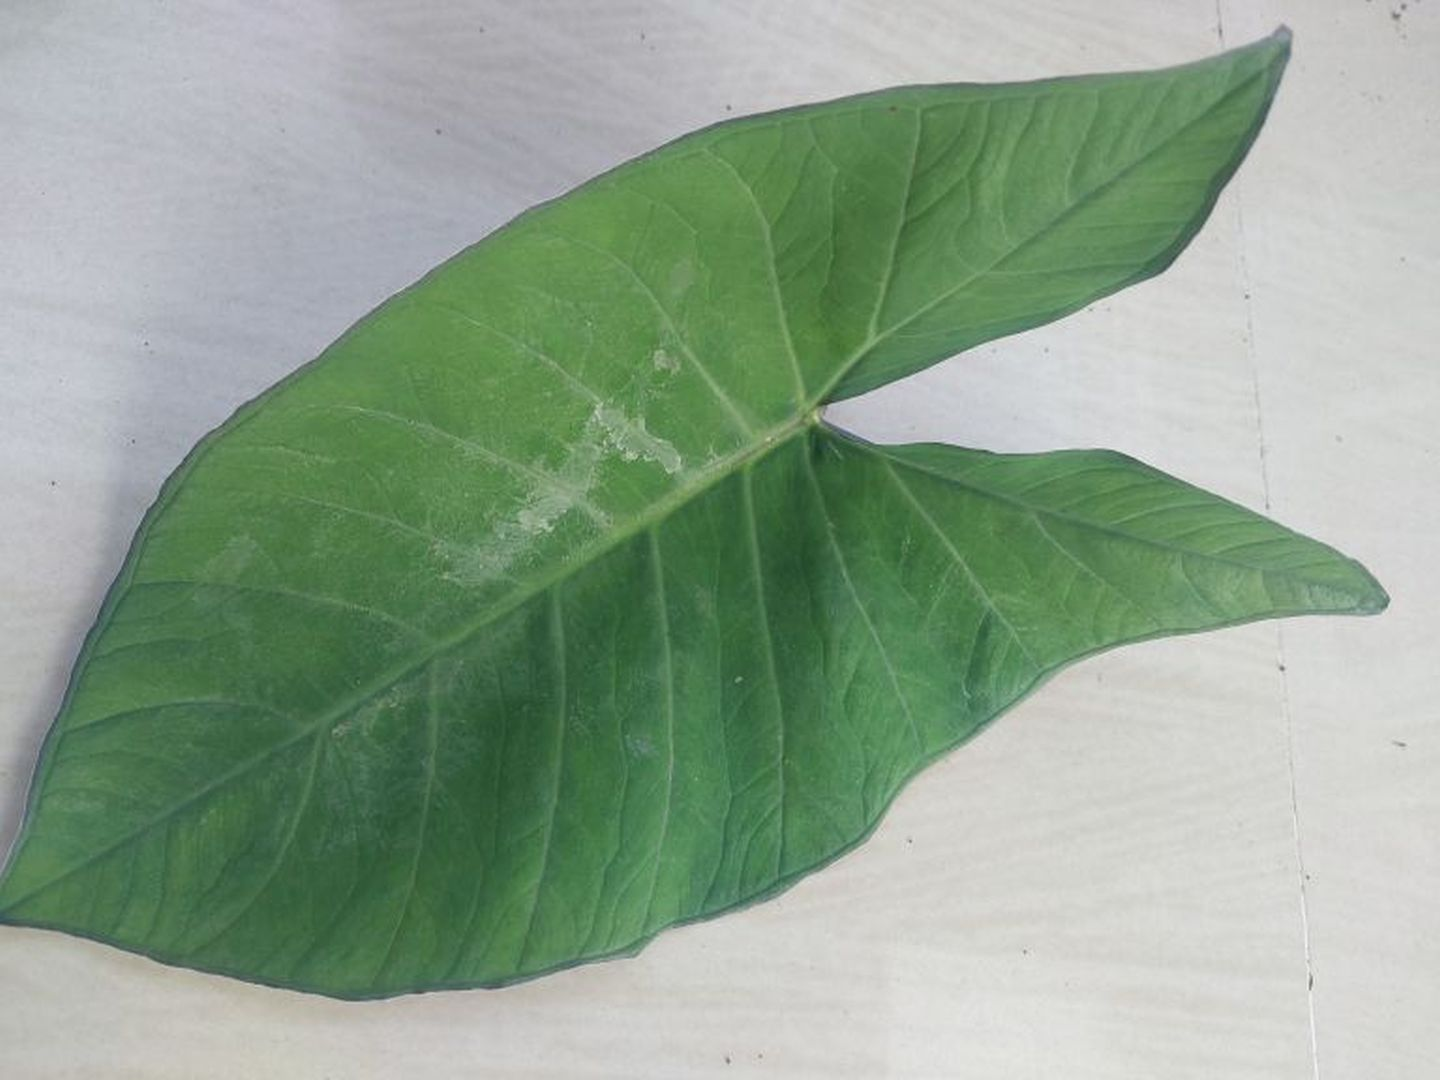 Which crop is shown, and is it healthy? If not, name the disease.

taro, healthy
